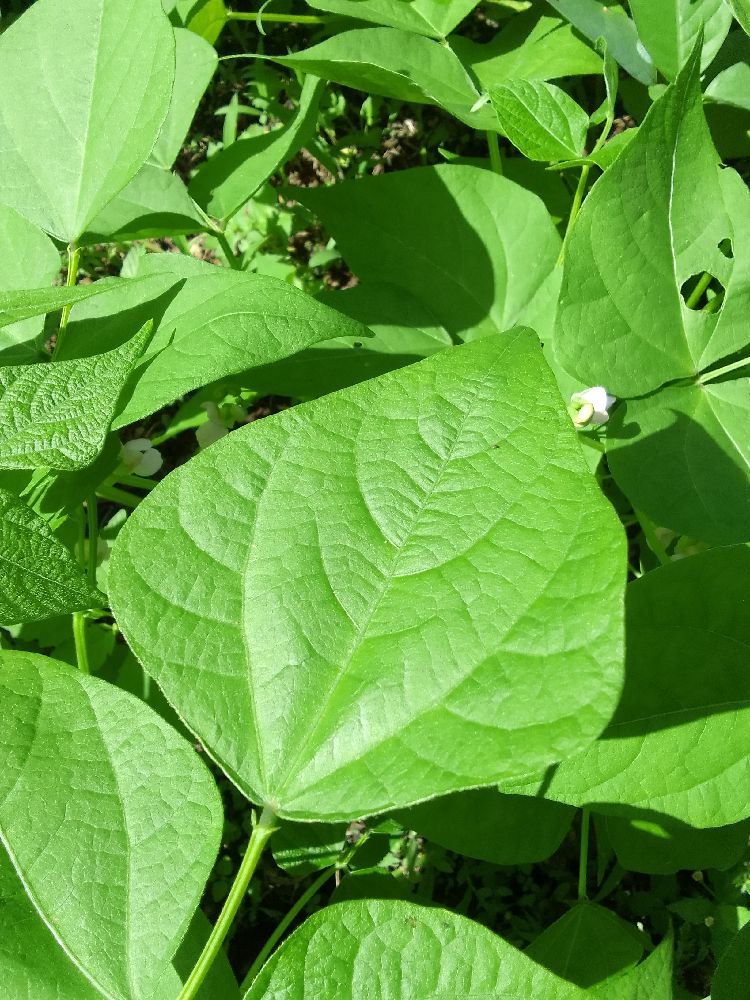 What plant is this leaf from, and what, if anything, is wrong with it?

common bean, healthy
